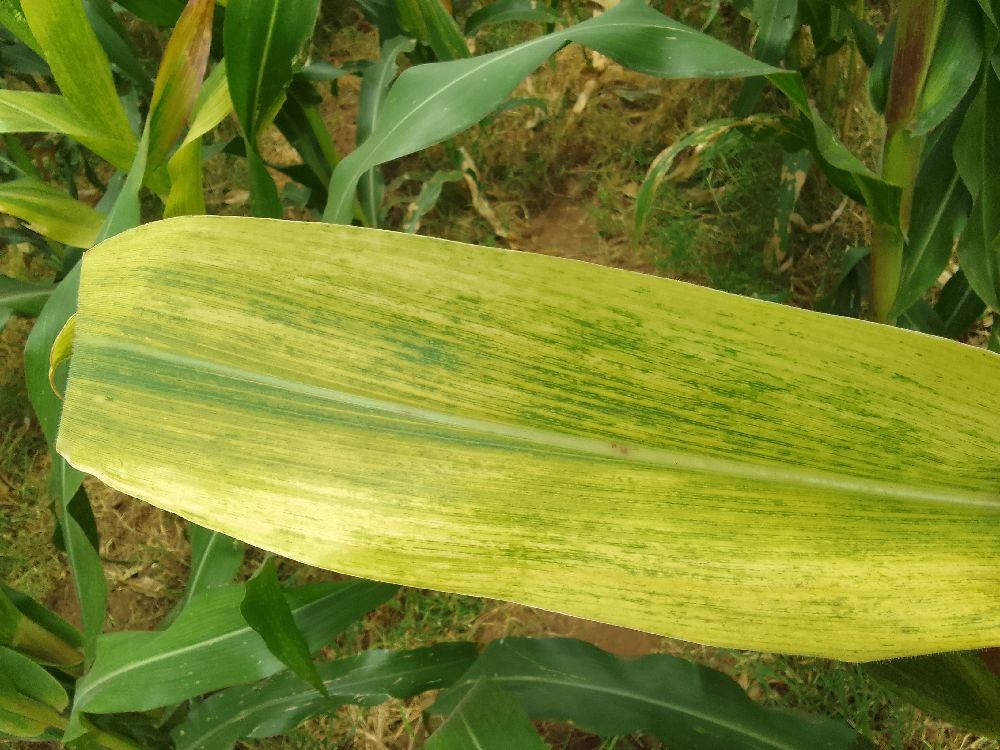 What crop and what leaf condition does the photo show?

maize, maize lethal necrosis
